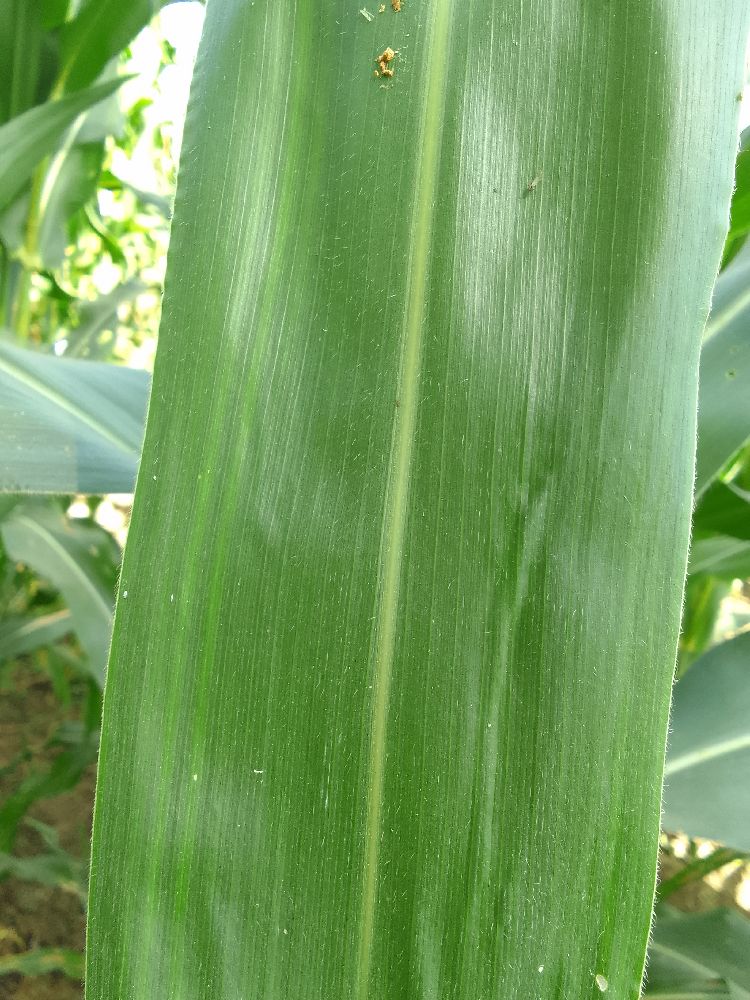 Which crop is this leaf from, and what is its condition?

maize, healthy
